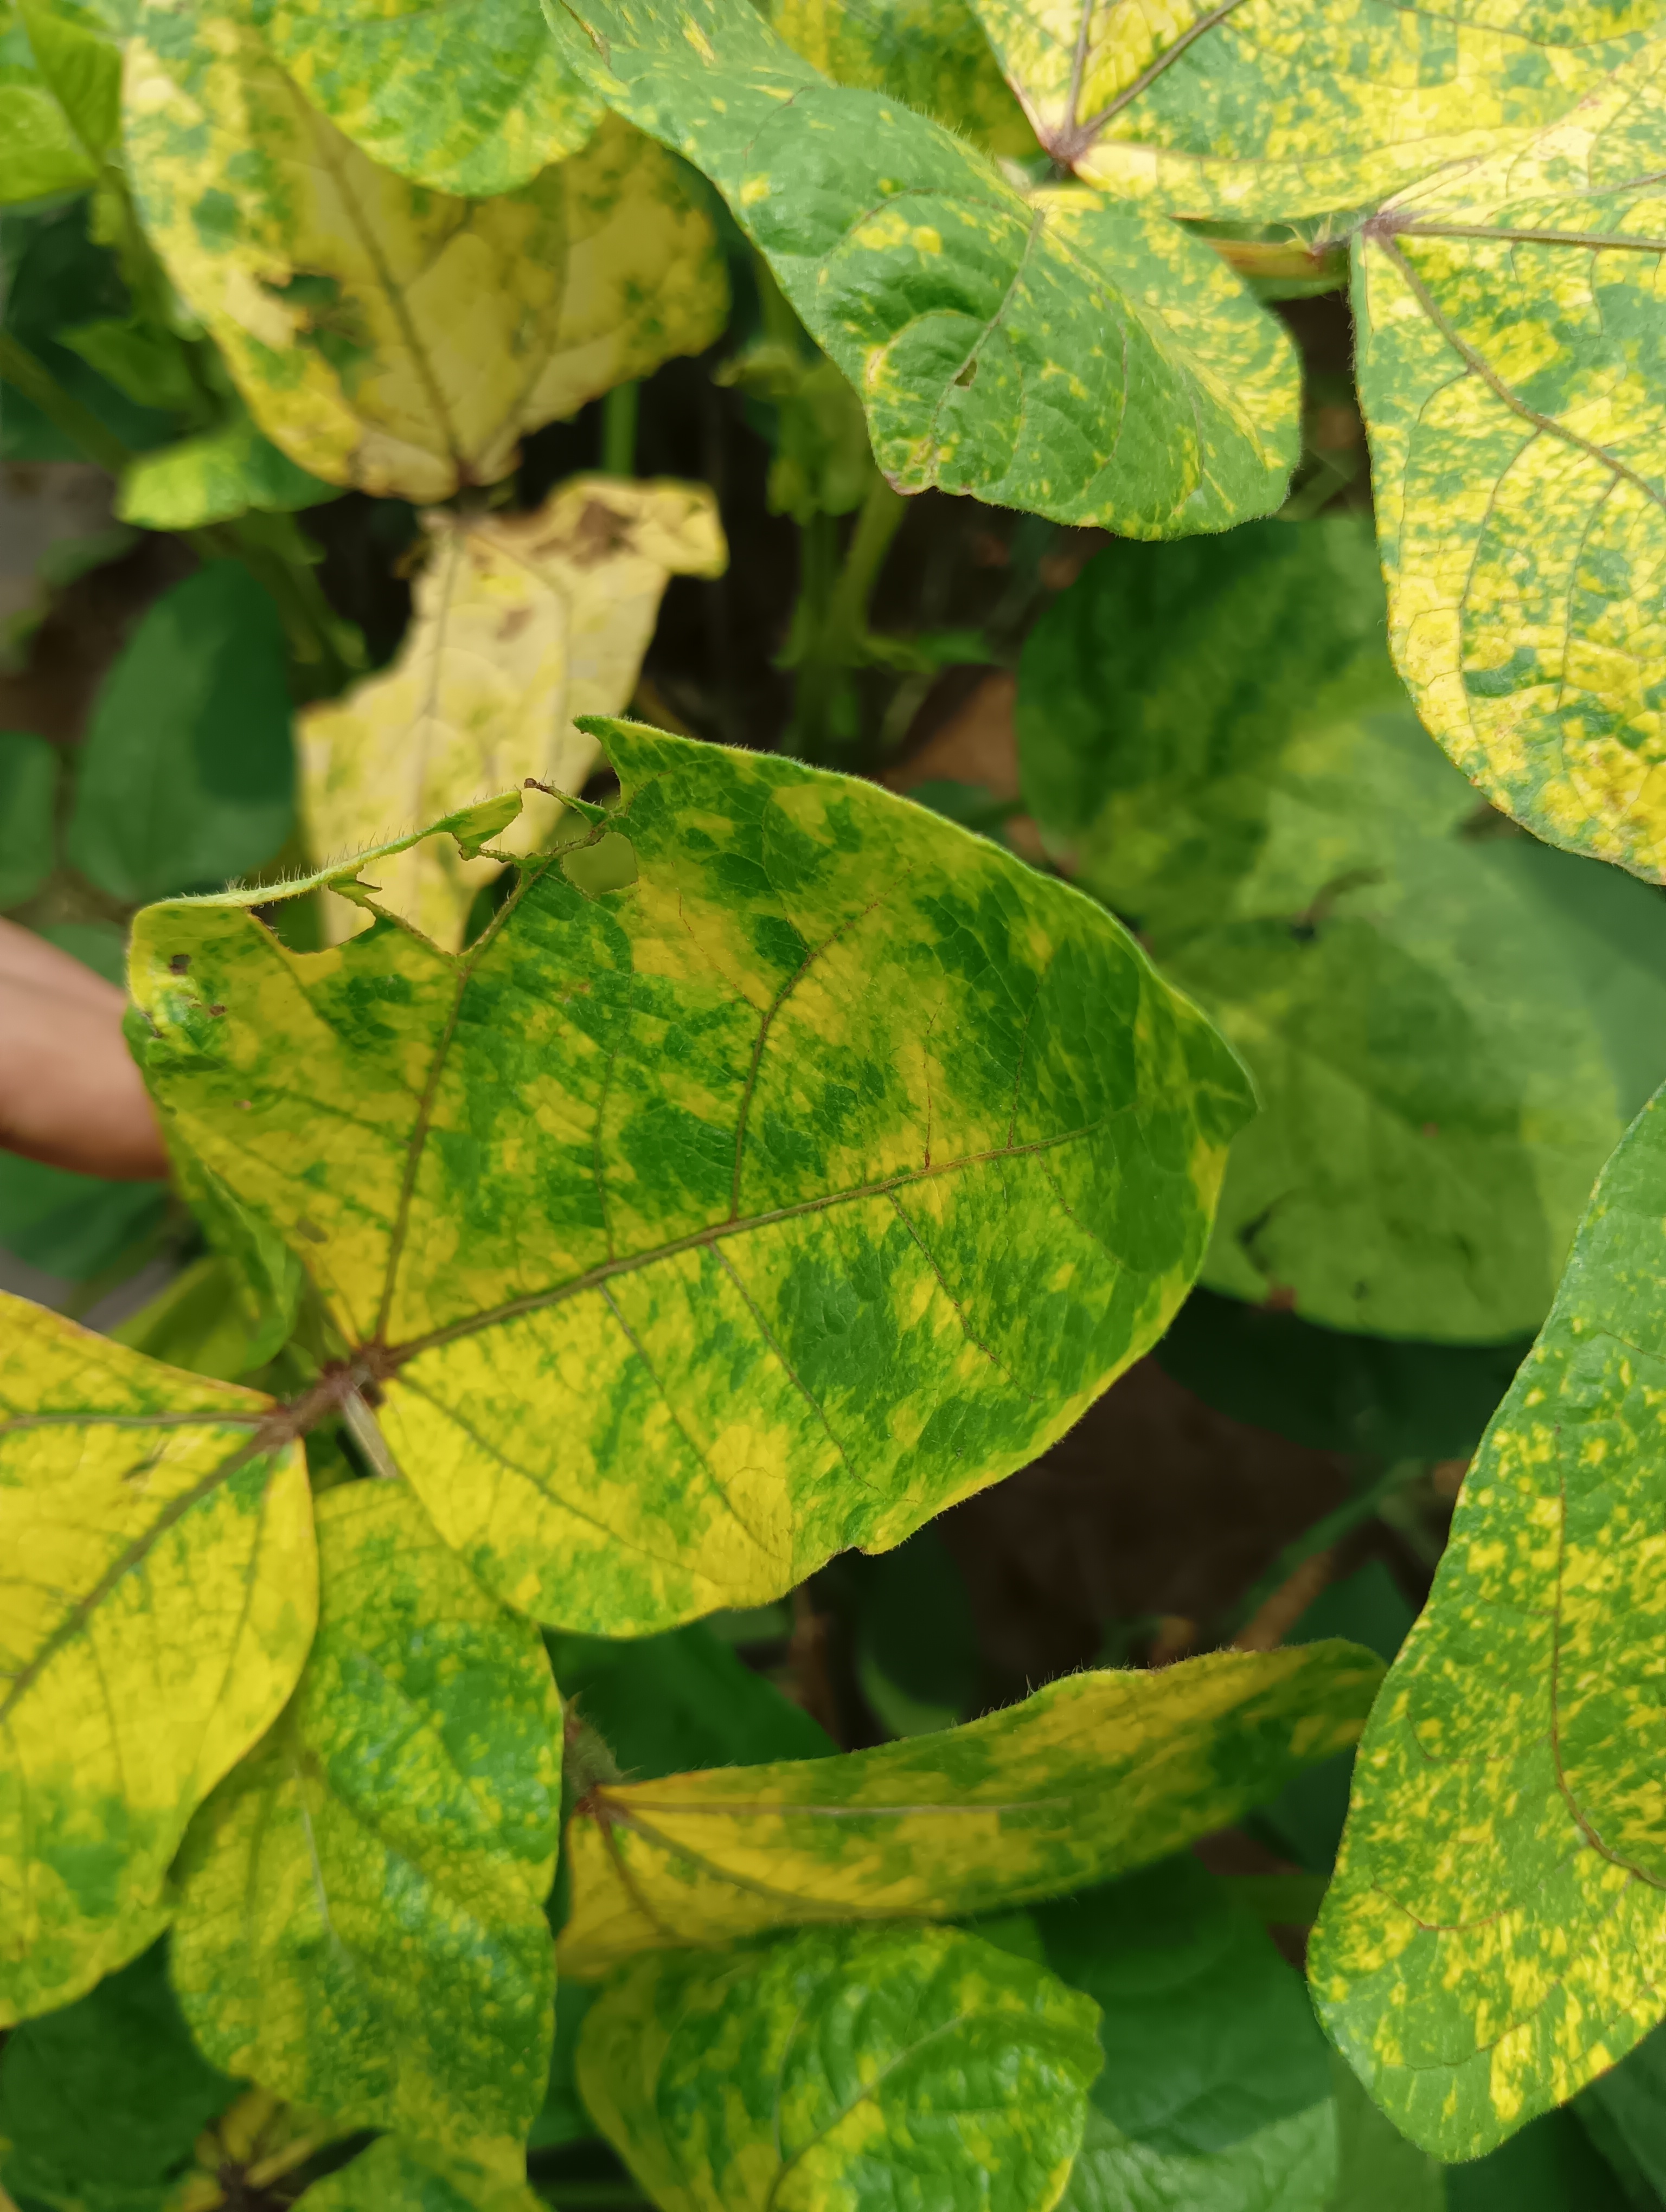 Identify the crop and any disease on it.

mungbean, yellow mosaic
